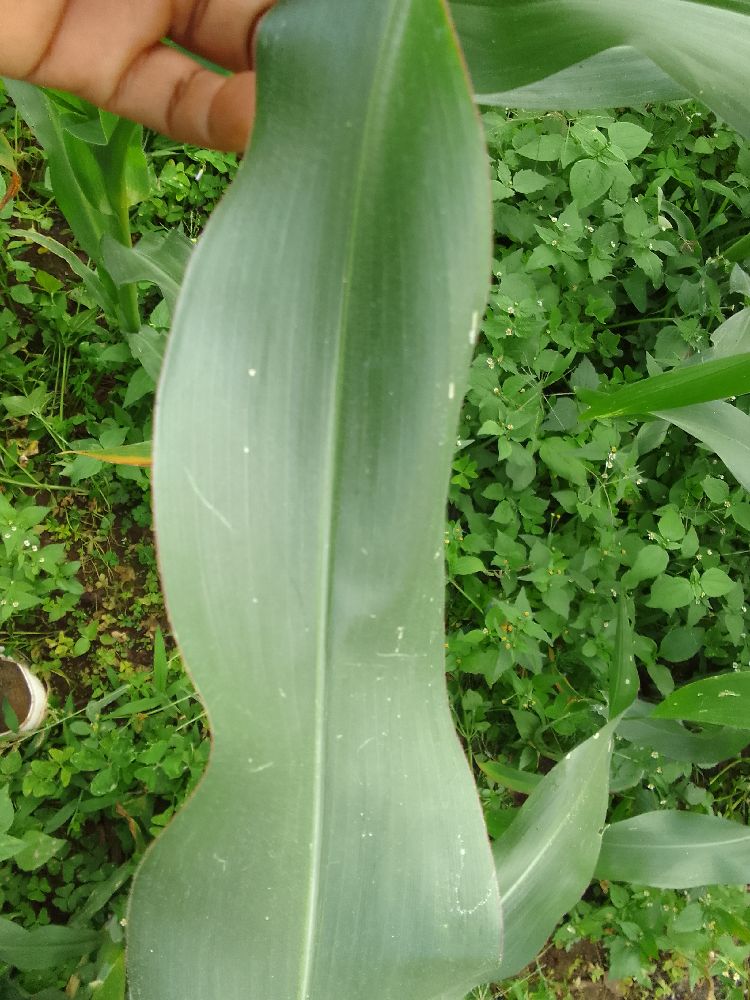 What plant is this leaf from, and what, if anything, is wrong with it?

maize, healthy
